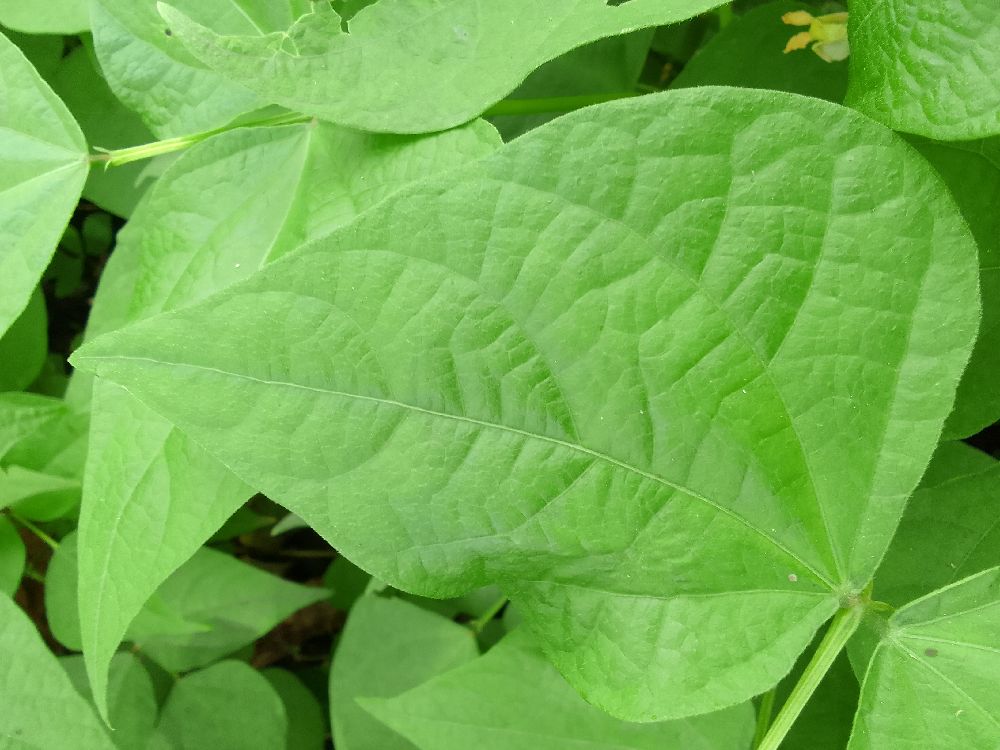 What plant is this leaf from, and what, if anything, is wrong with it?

common bean, healthy
